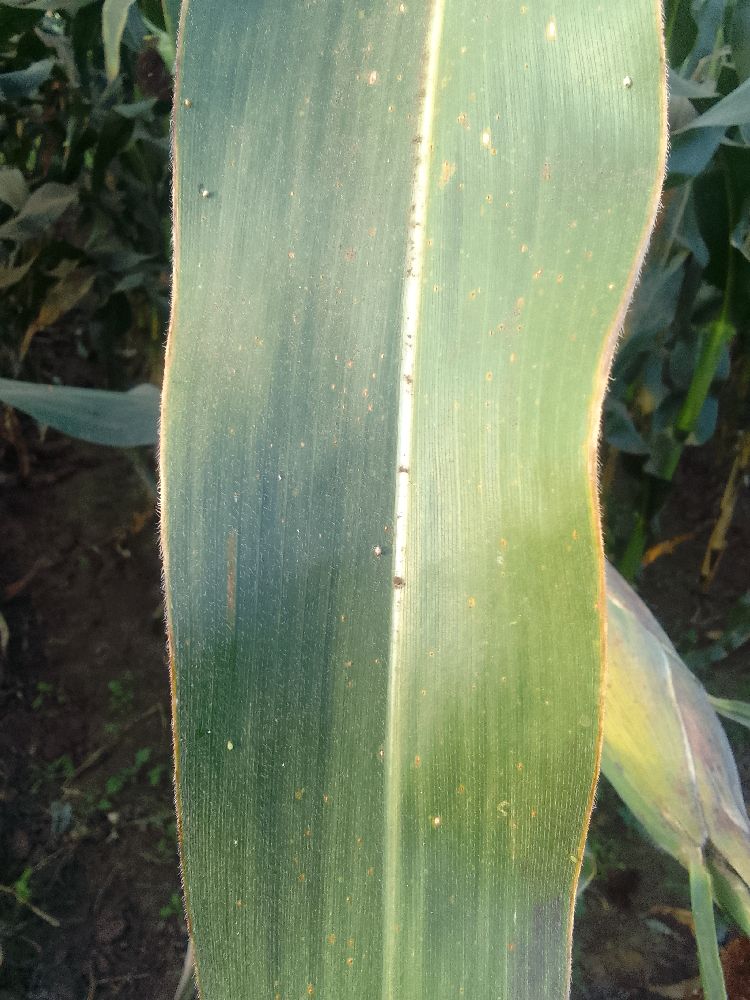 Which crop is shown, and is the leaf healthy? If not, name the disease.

maize, healthy
